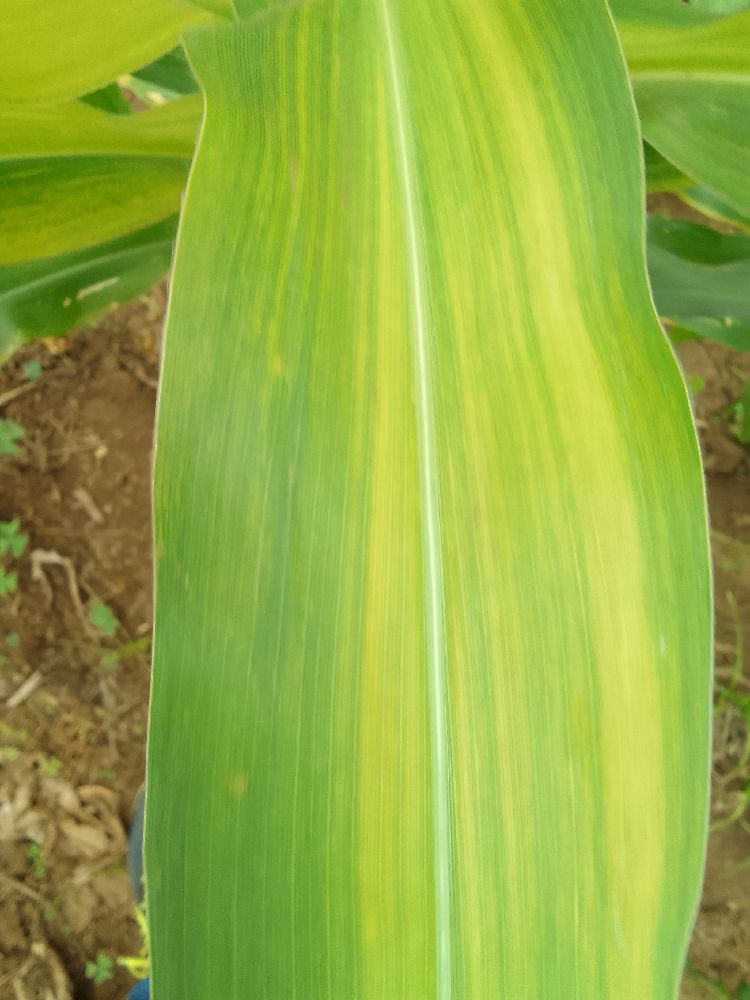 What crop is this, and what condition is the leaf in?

maize, maize lethal necrosis
